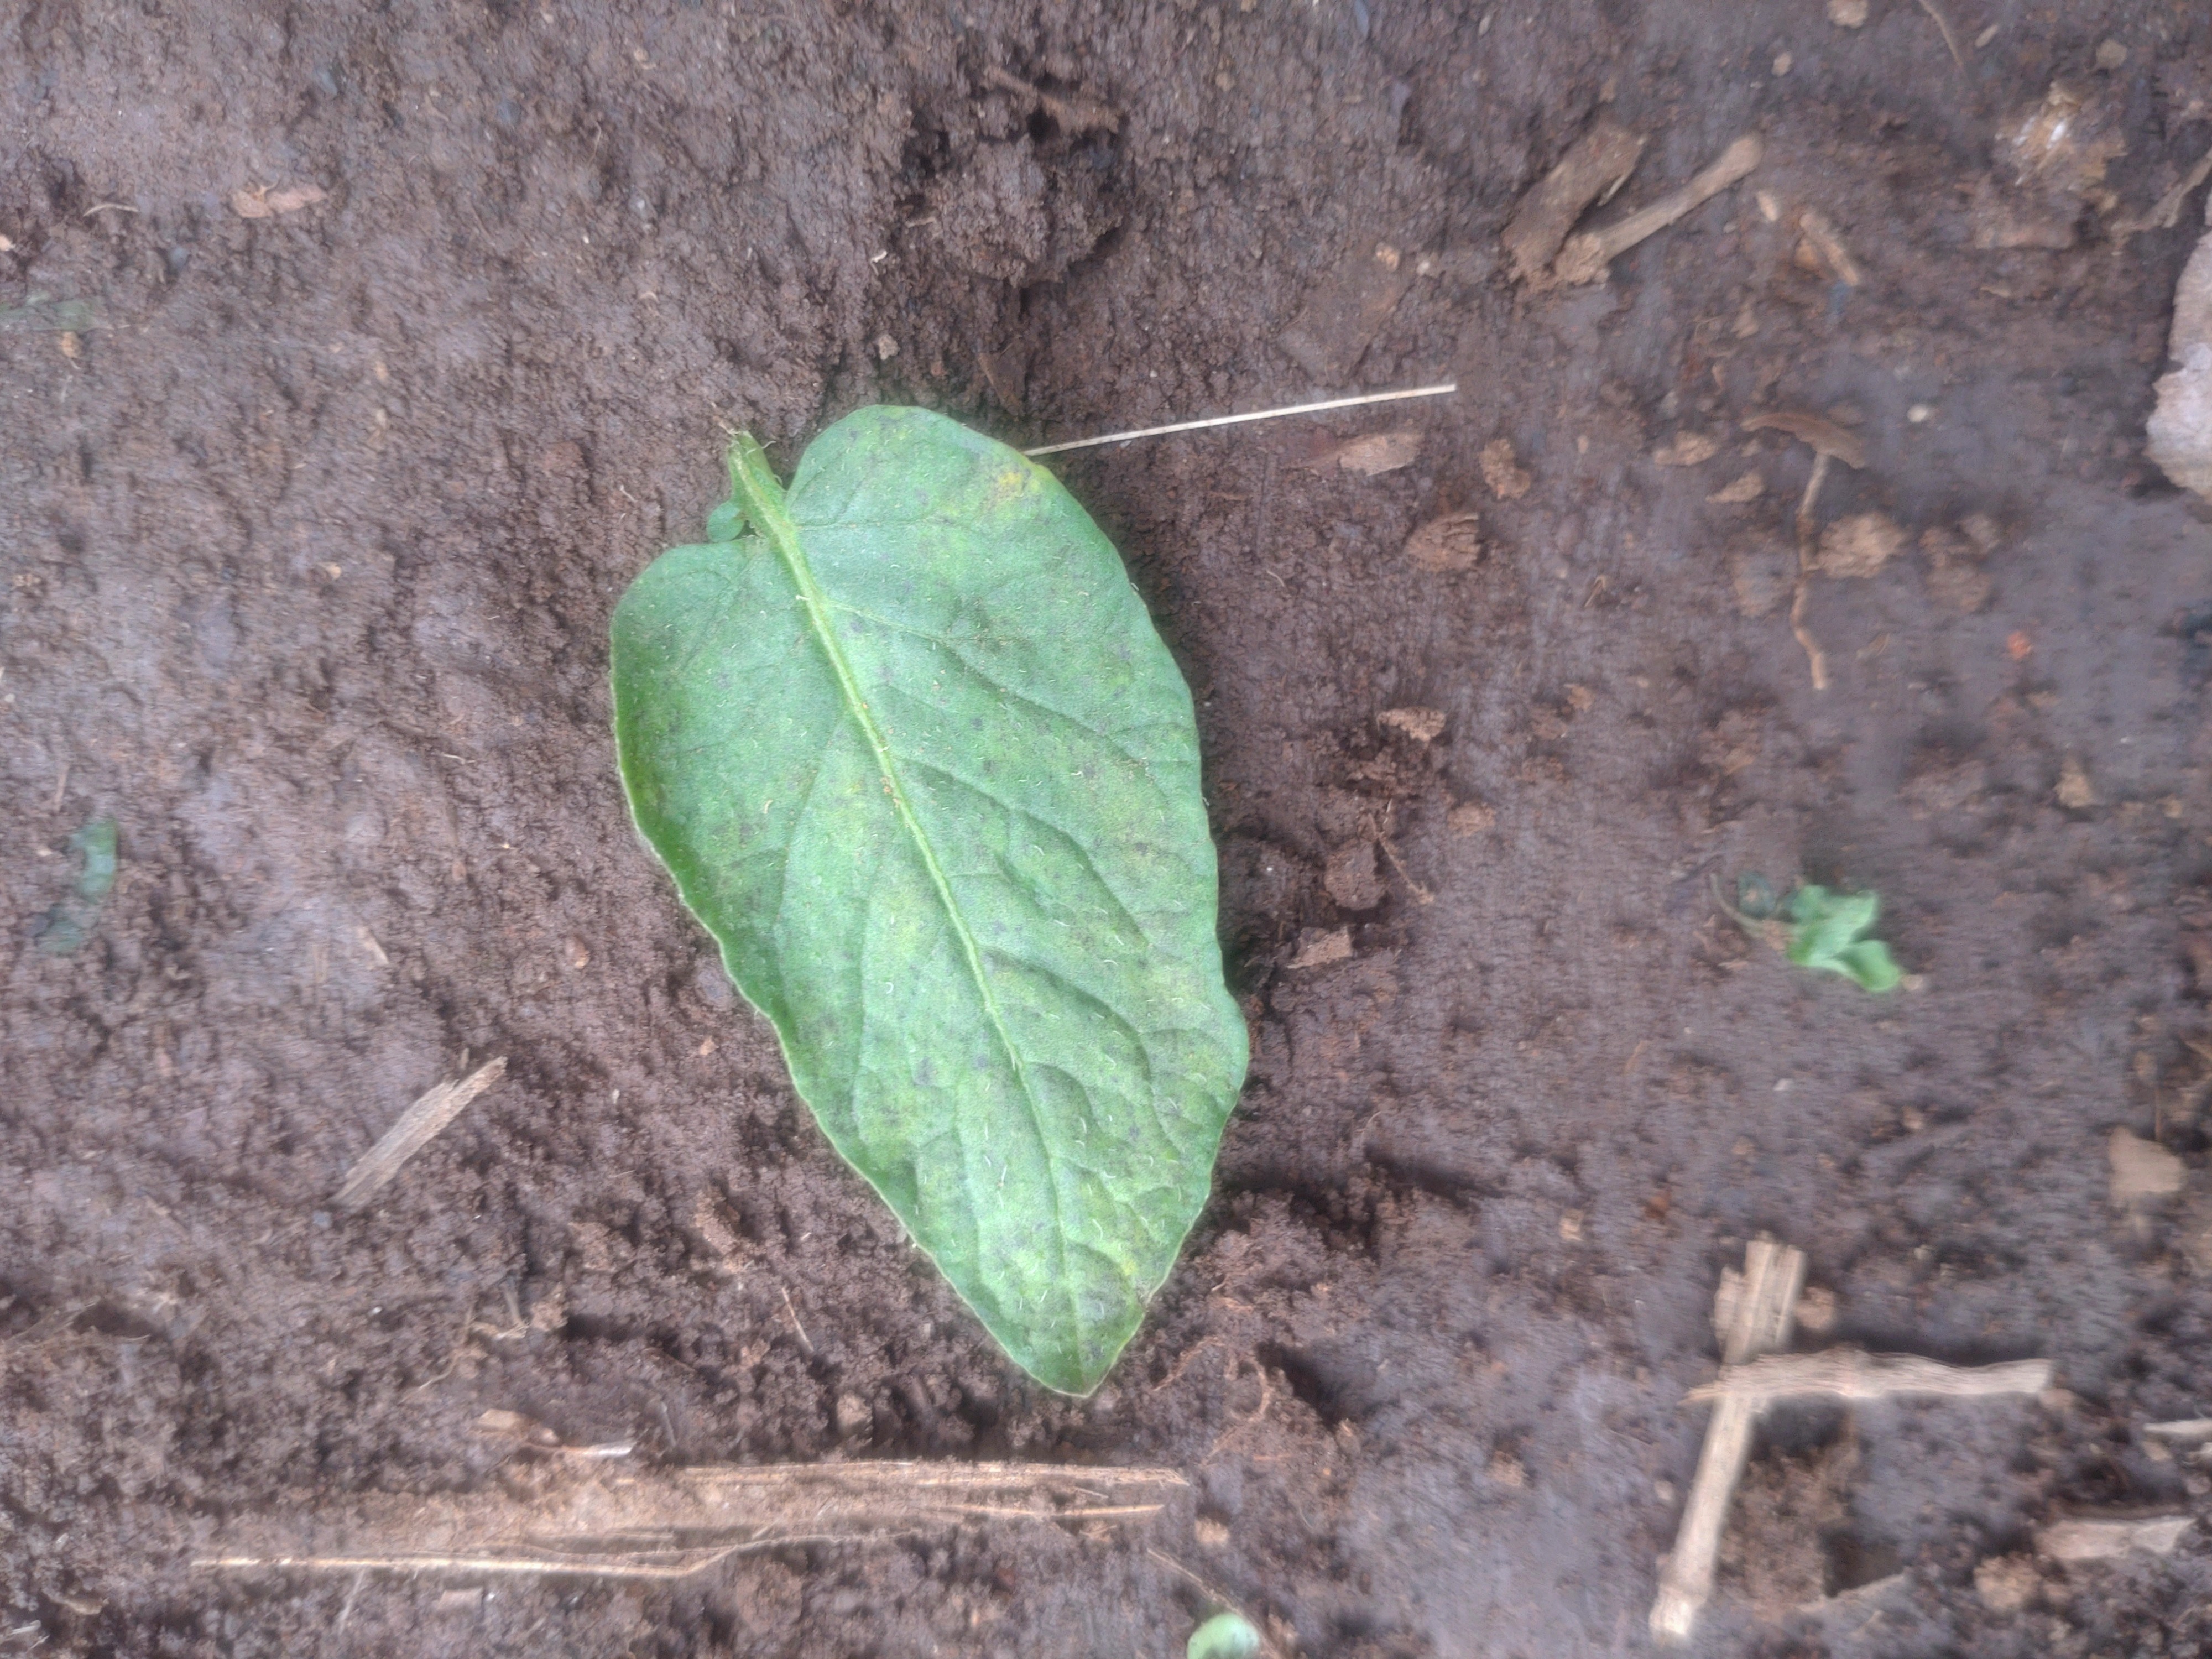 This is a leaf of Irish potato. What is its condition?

late blight
